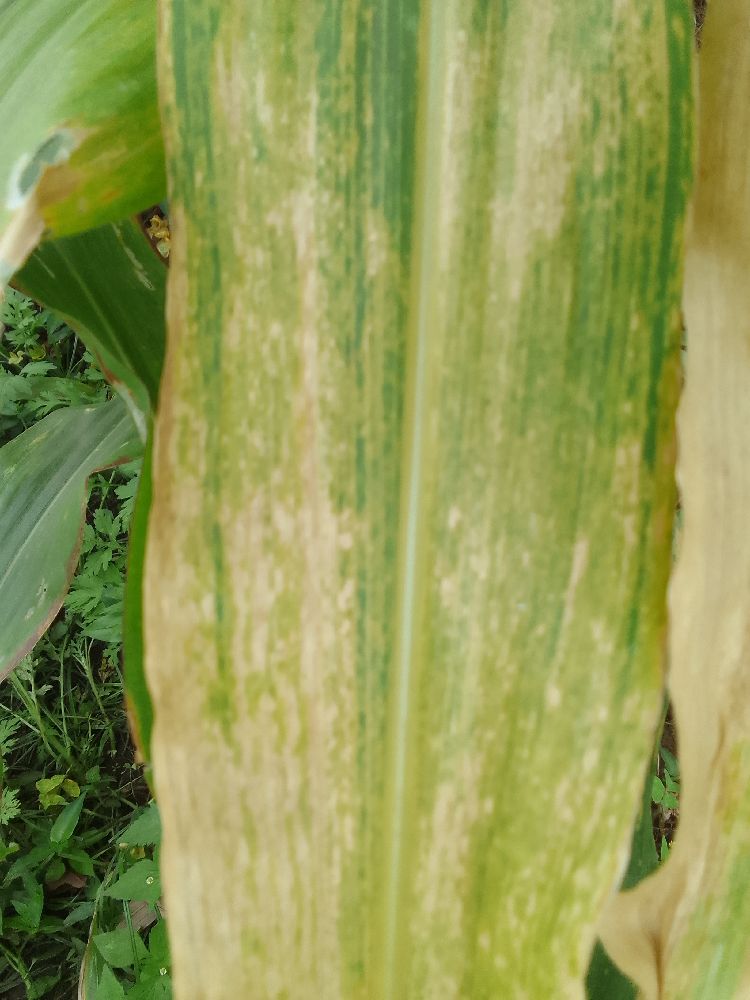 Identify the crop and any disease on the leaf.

maize, maize lethal necrosis
